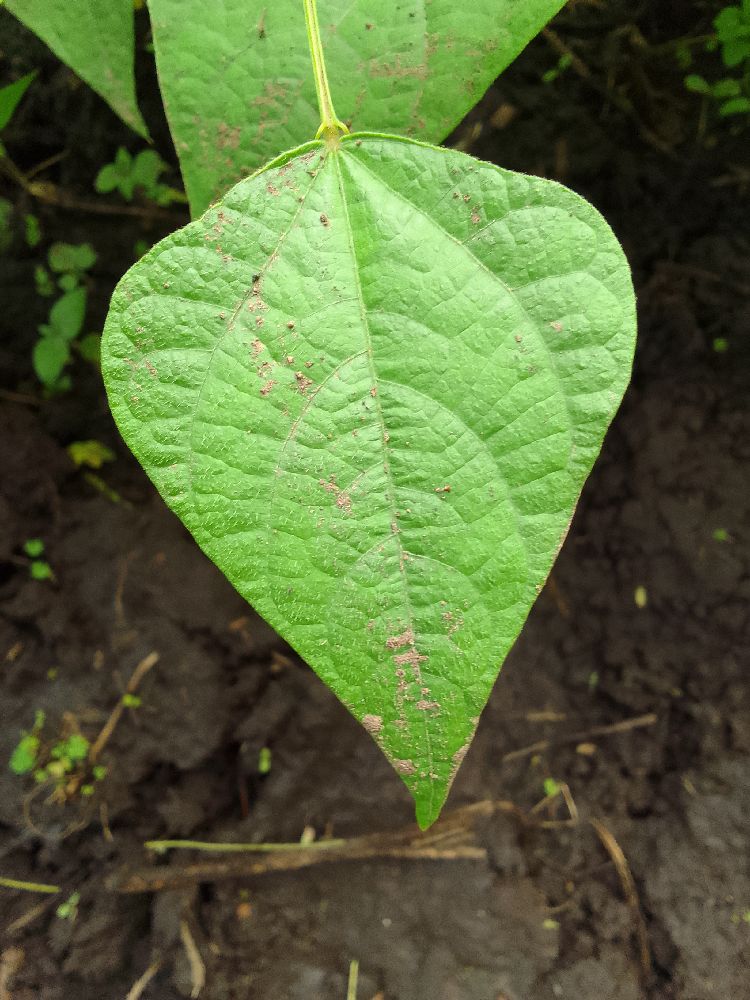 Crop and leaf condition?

common bean, healthy
